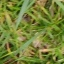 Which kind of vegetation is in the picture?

grass
